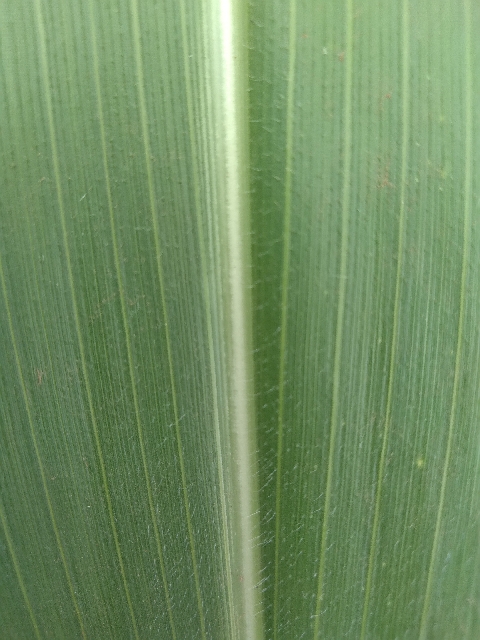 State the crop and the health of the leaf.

maize, healthy
